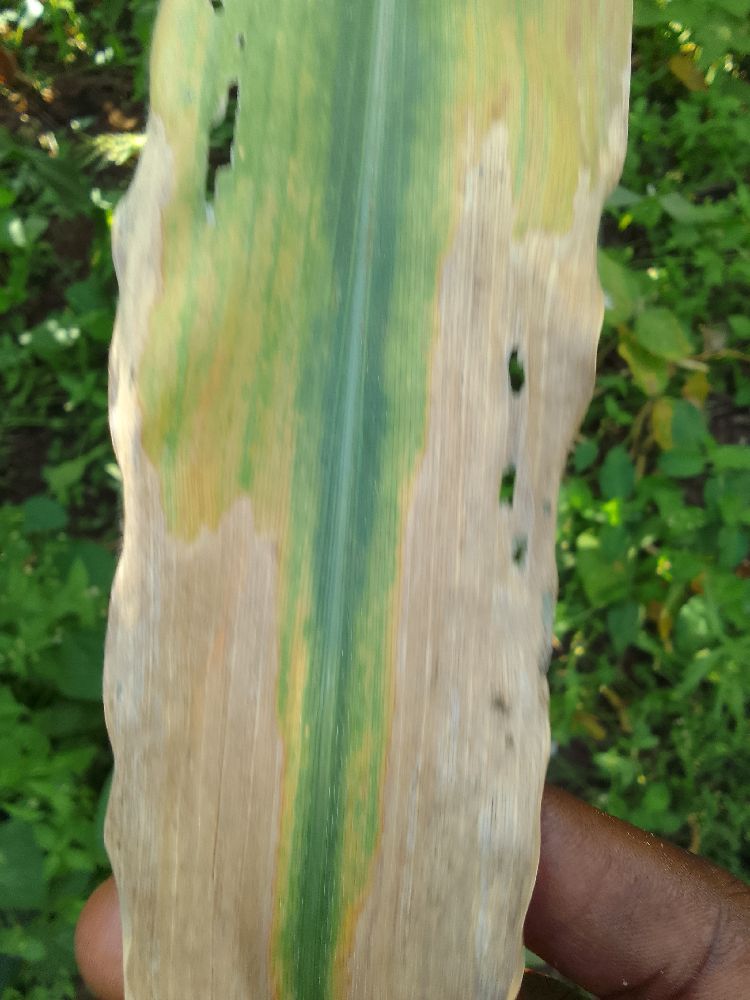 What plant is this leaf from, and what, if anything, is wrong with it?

maize, maize lethal necrosis
